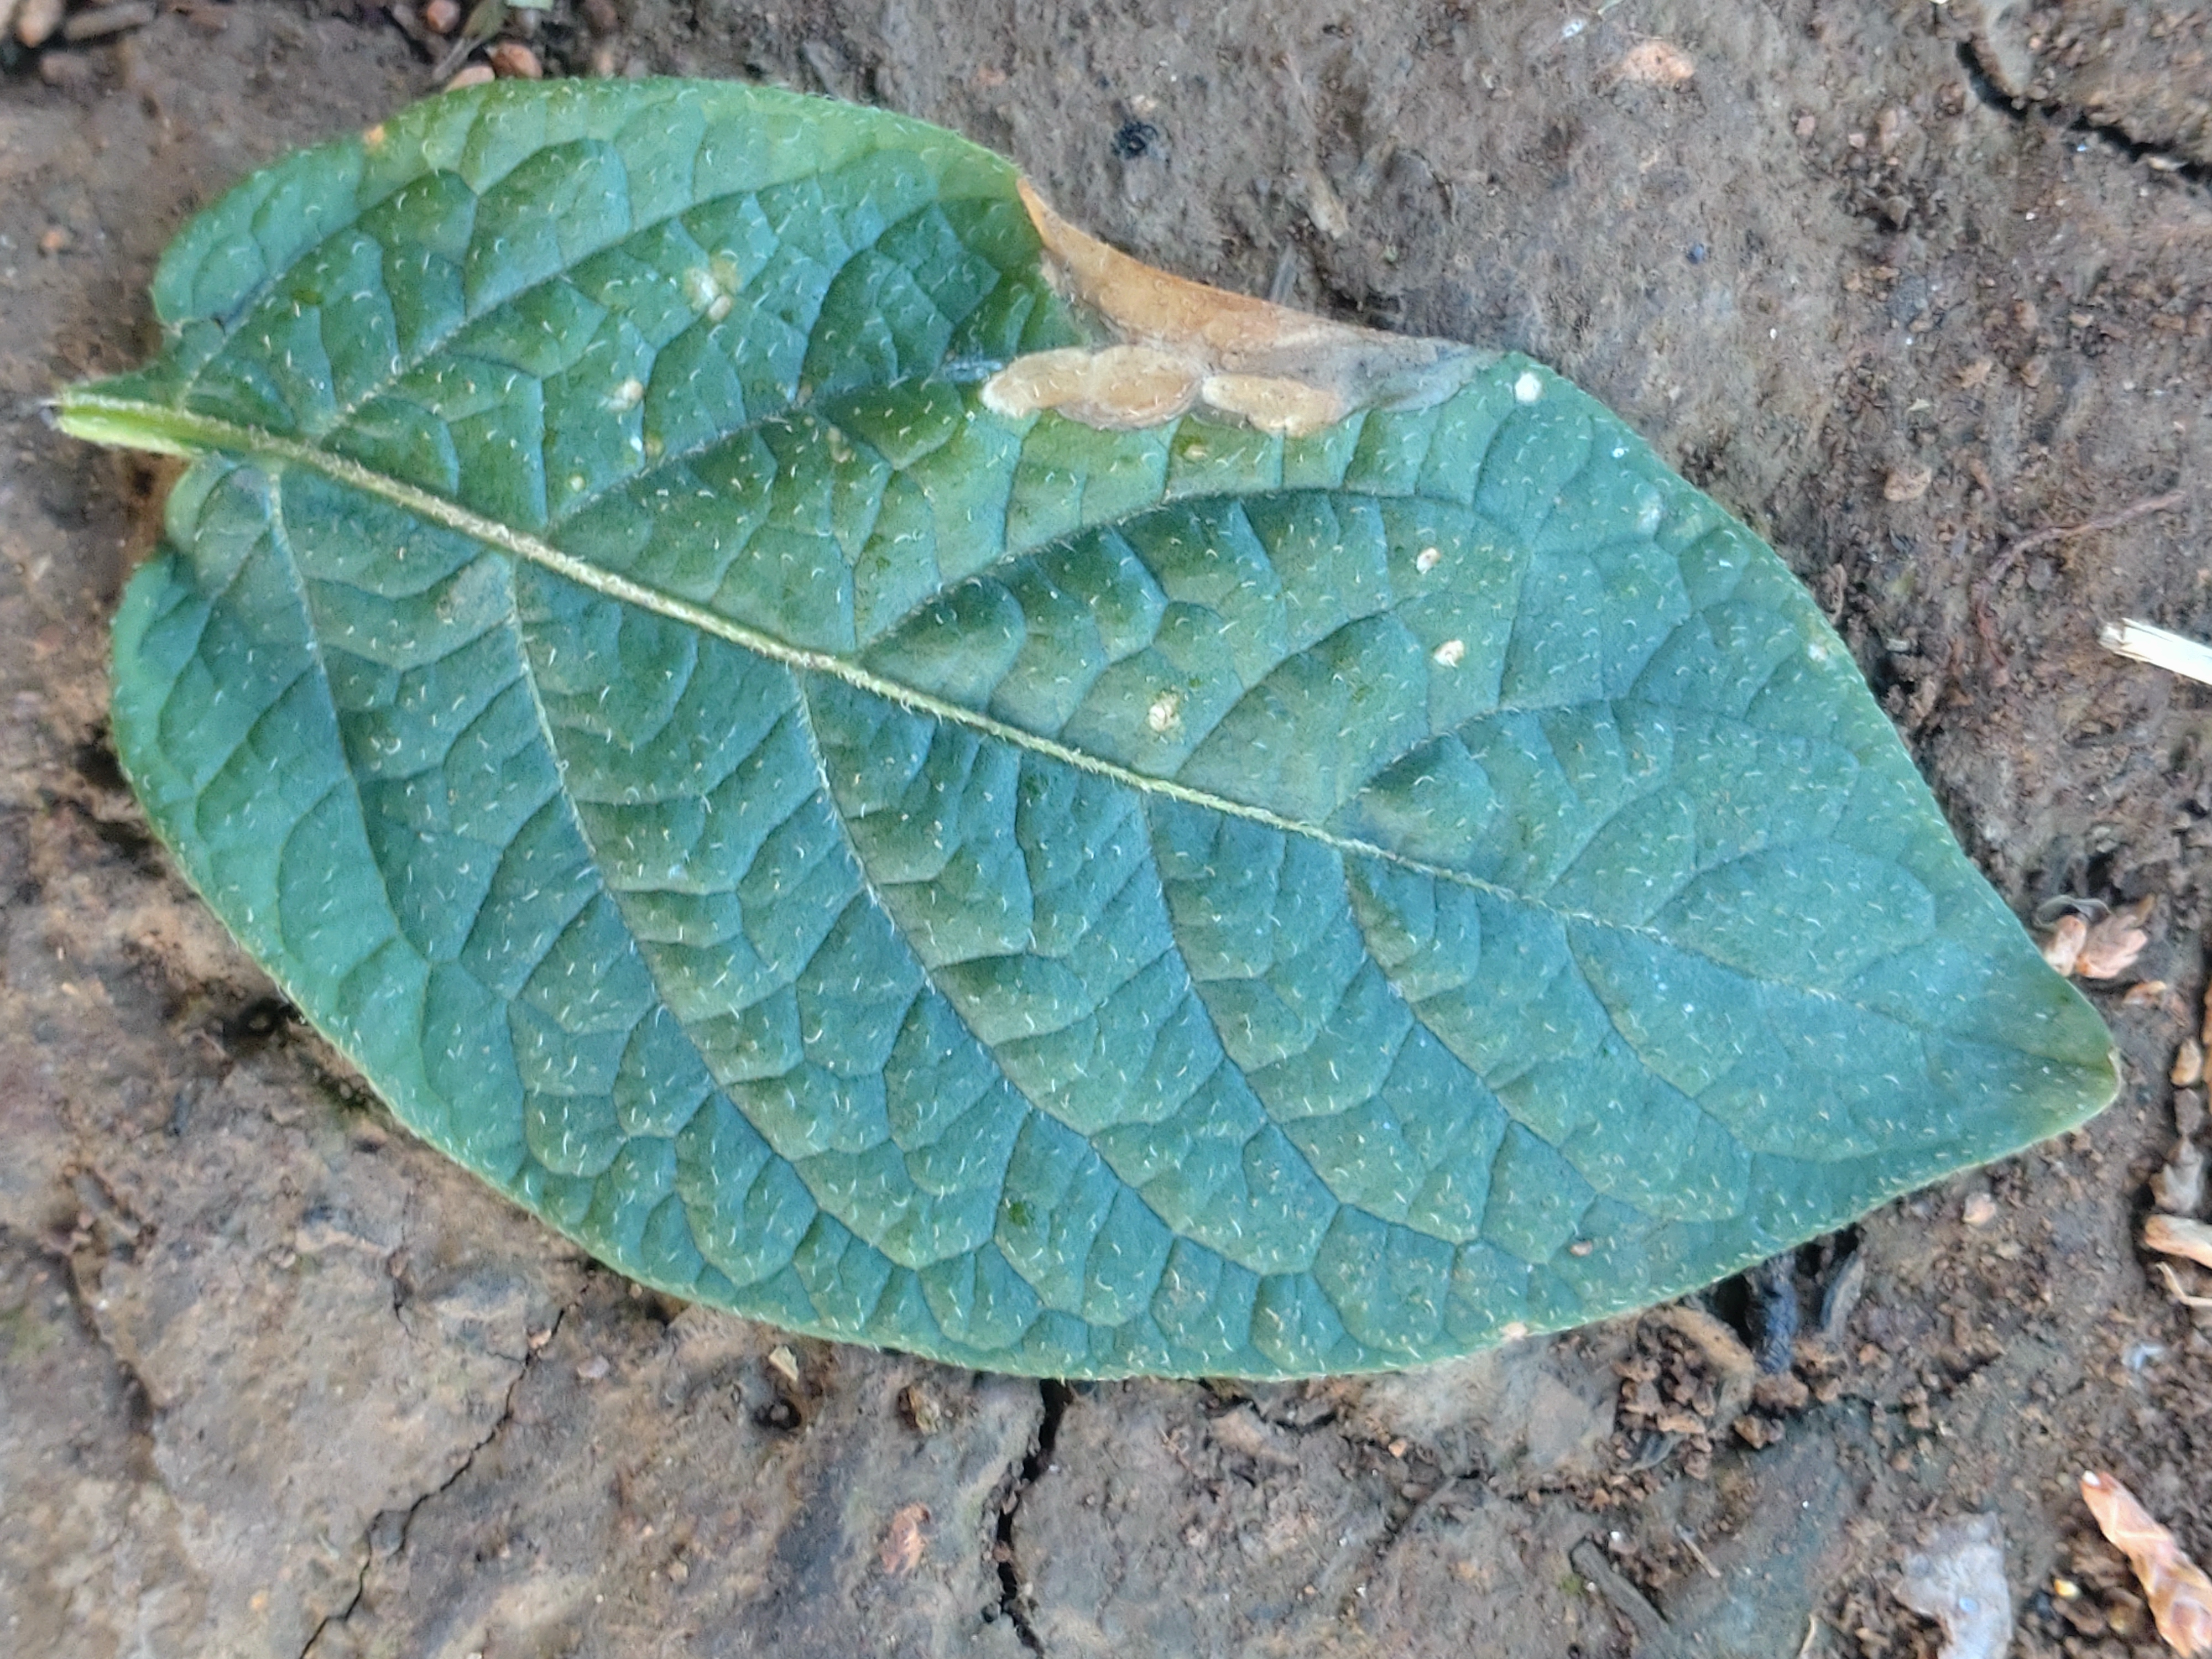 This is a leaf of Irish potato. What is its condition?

early blight
